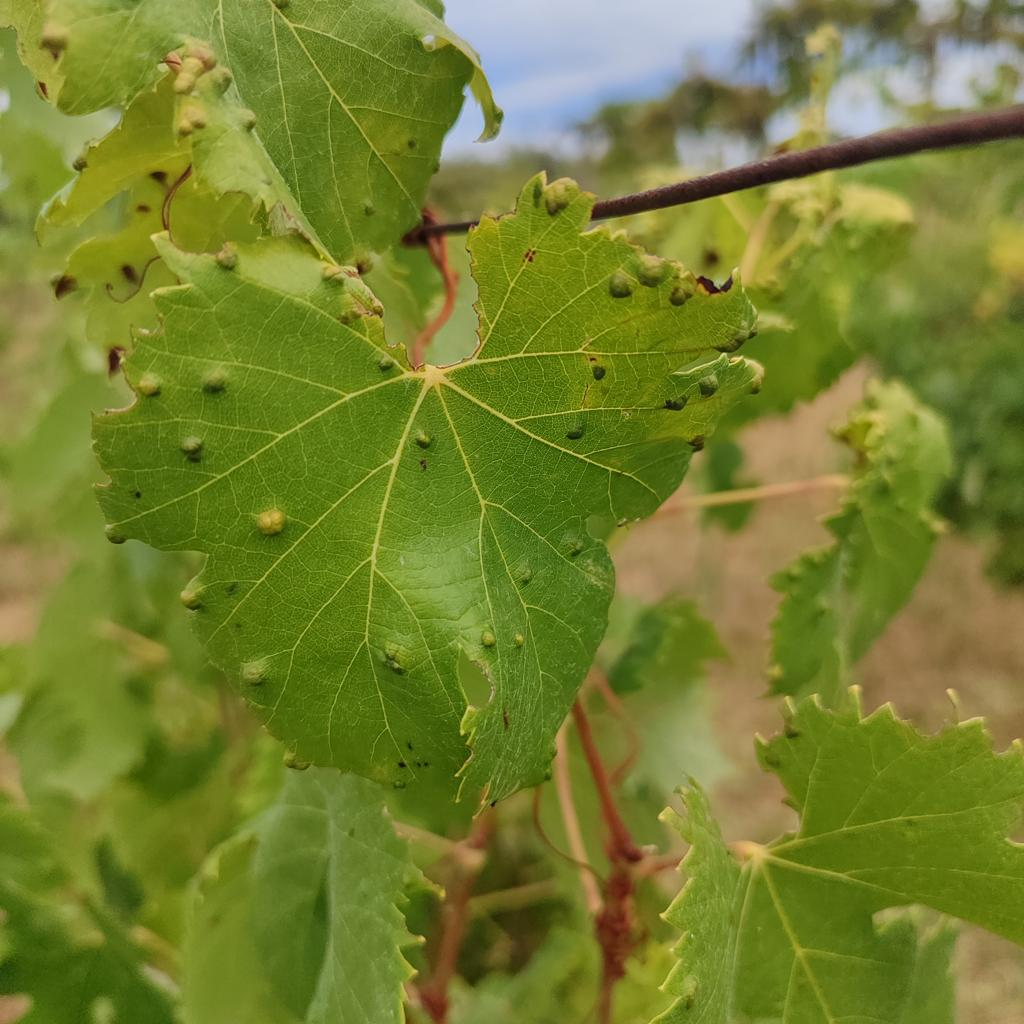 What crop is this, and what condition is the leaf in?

grapevine, erineum mite
